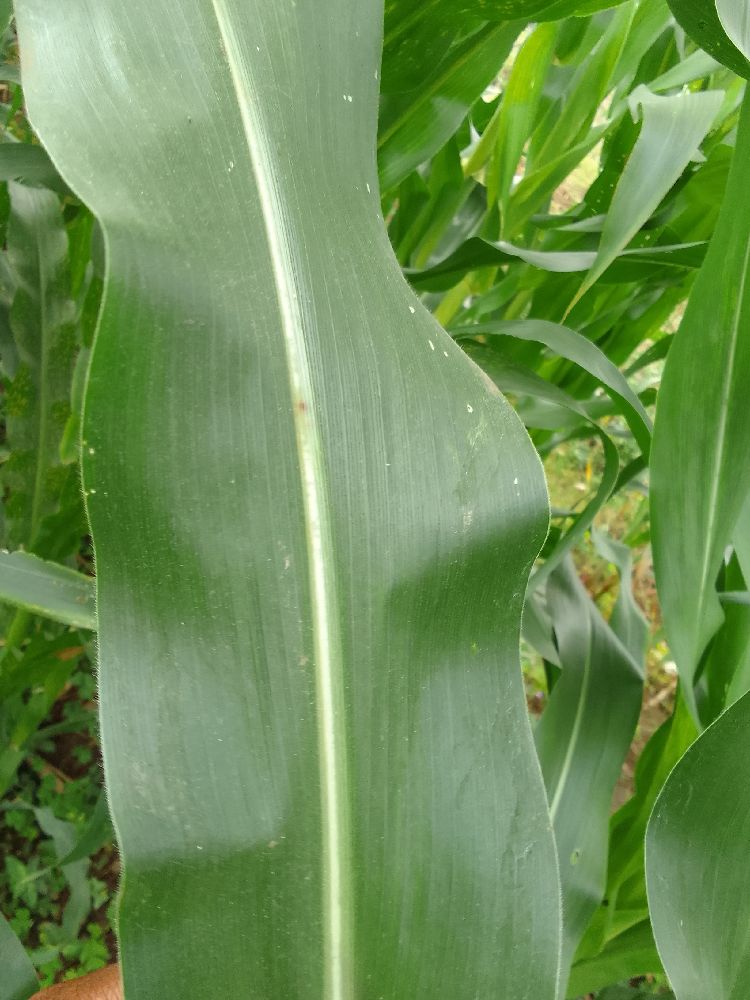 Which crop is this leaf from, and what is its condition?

maize, healthy
